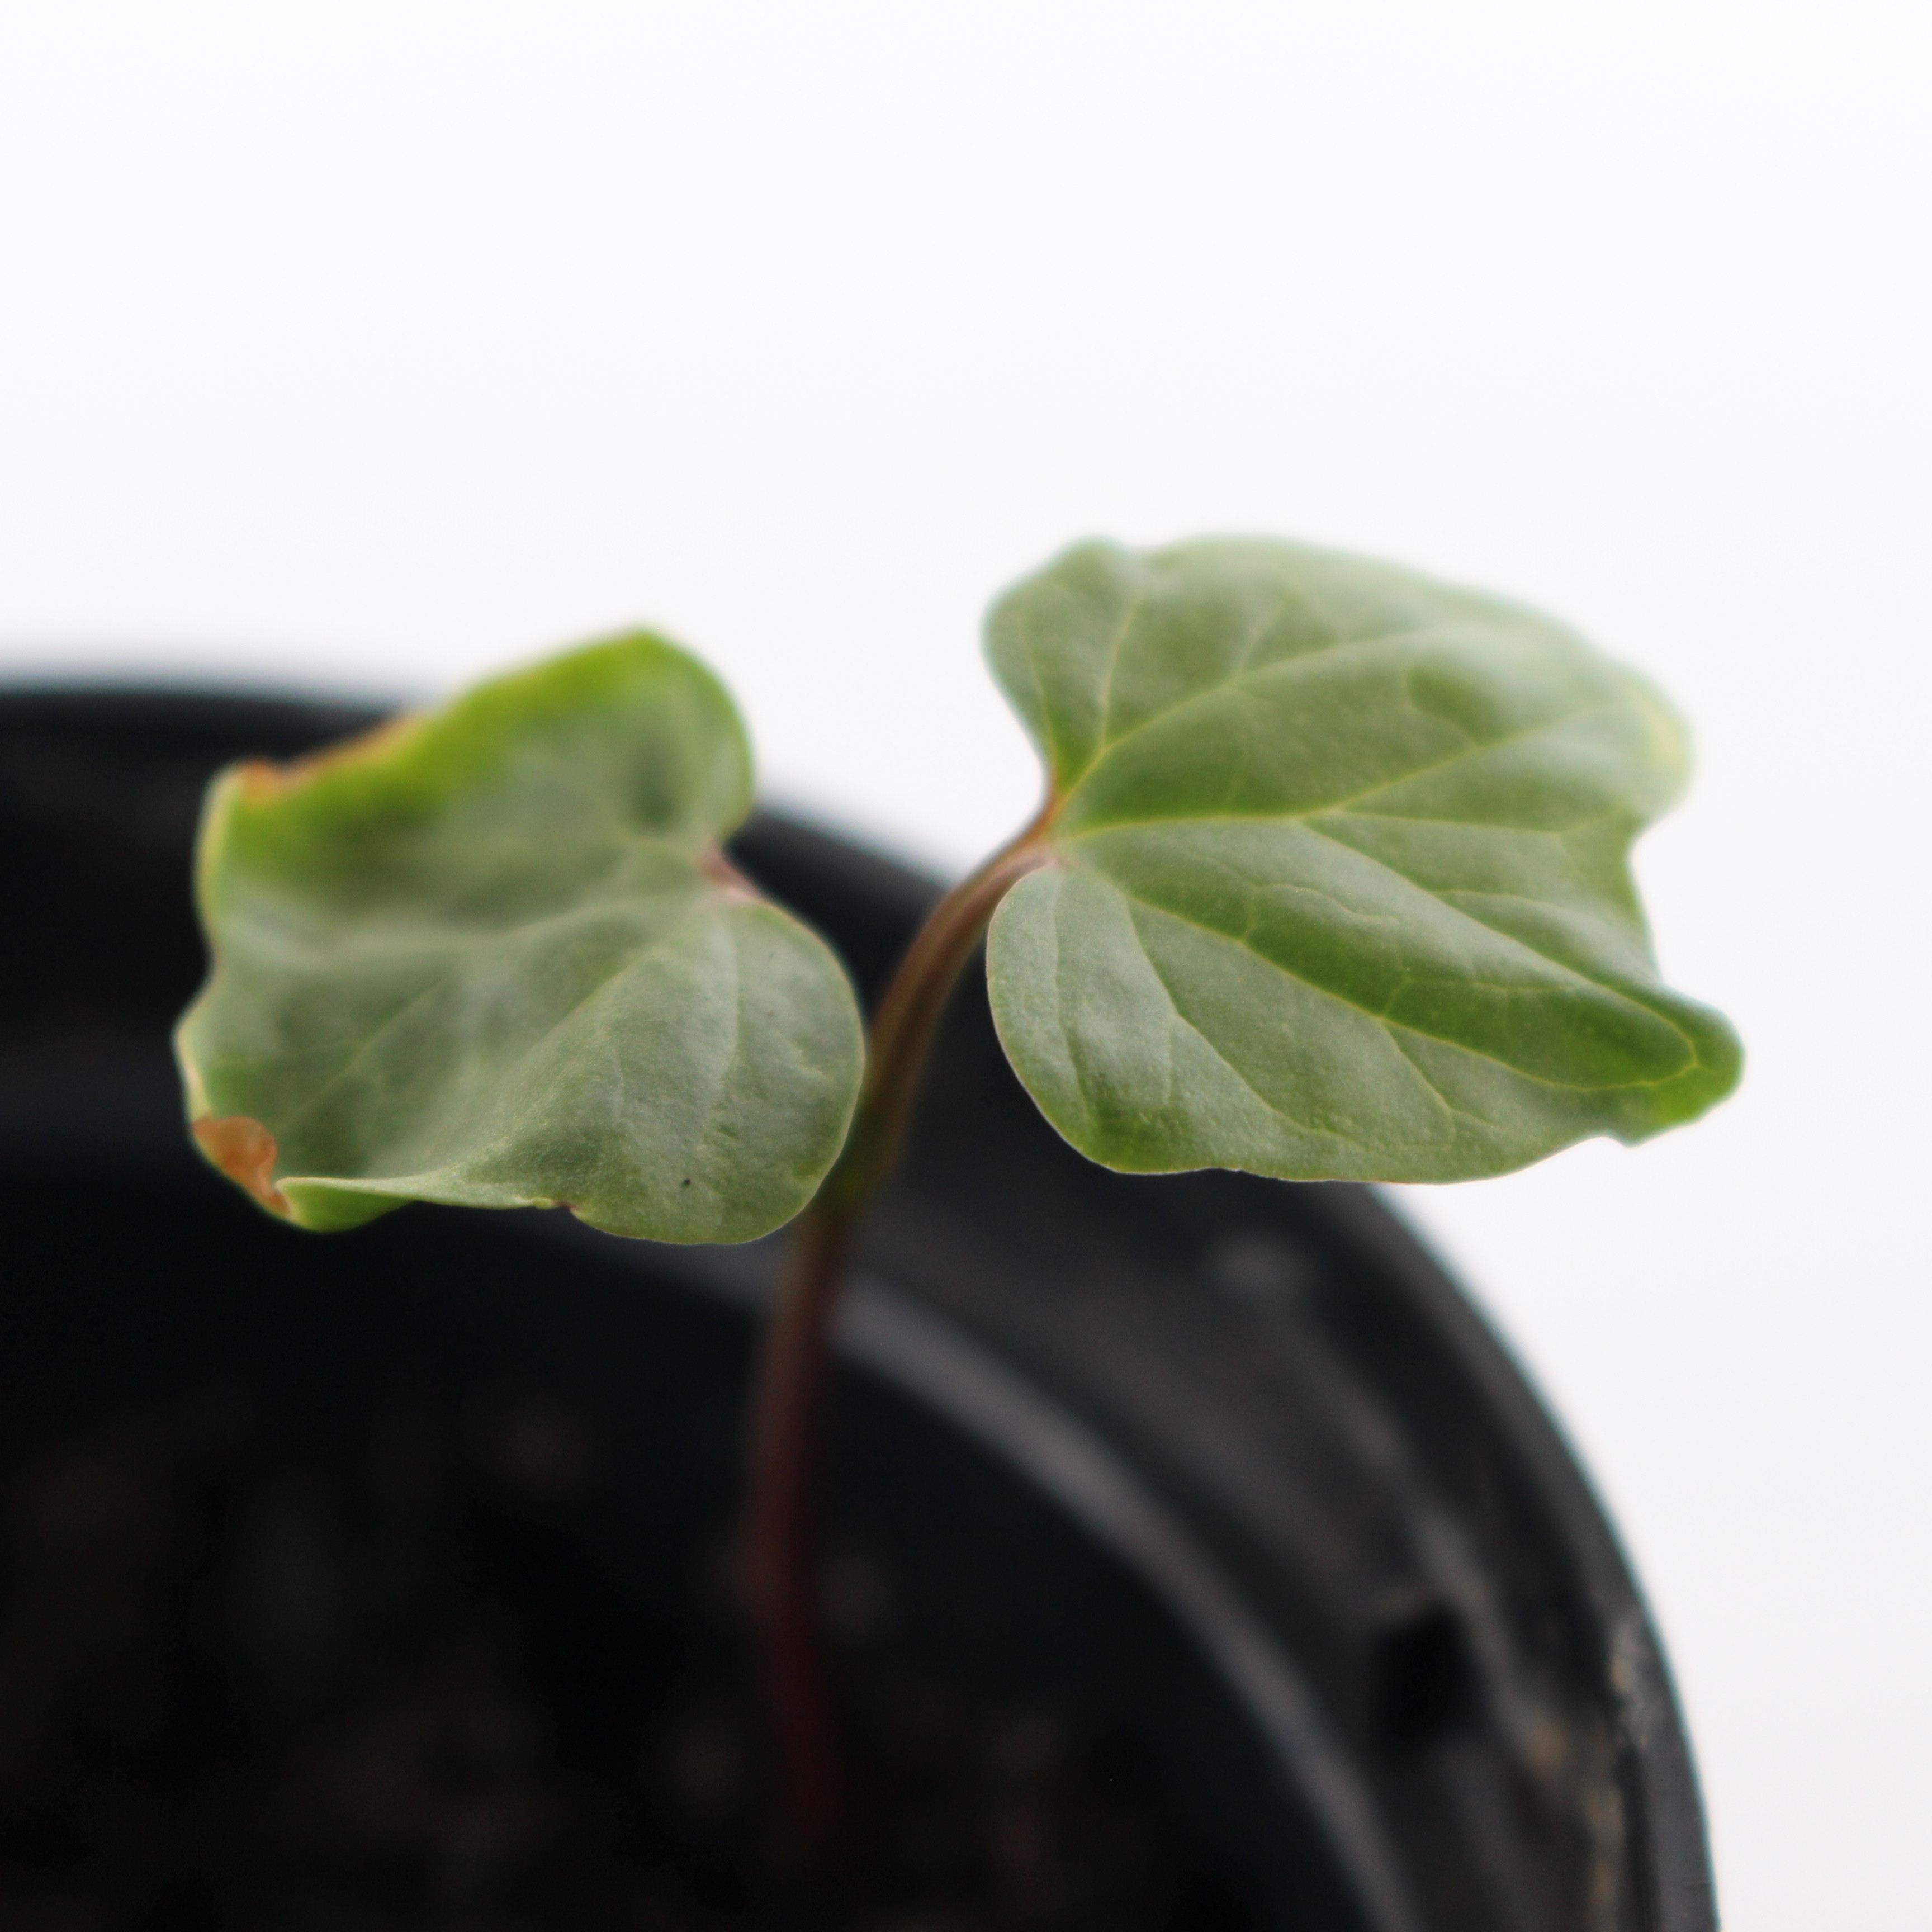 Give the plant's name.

Convolvulus arvensis
